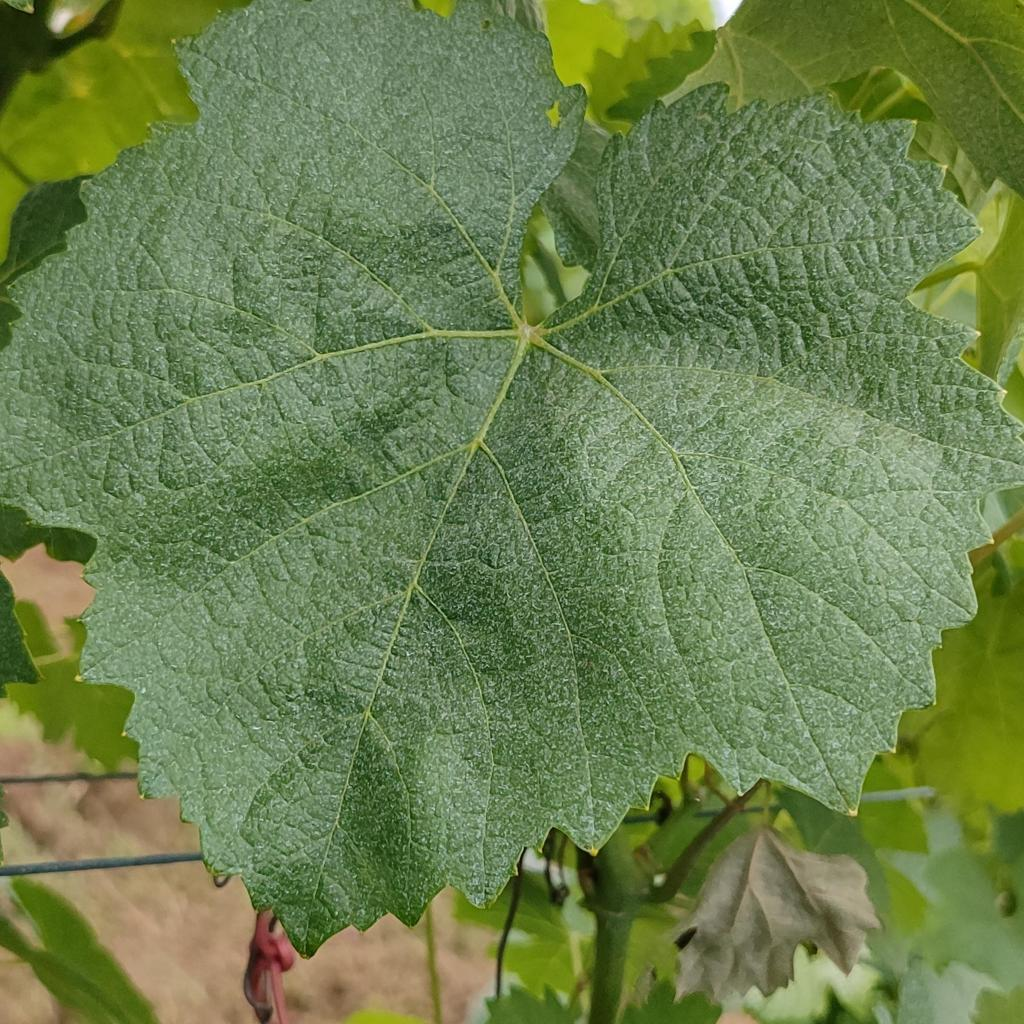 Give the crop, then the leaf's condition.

grapevine, healthy
